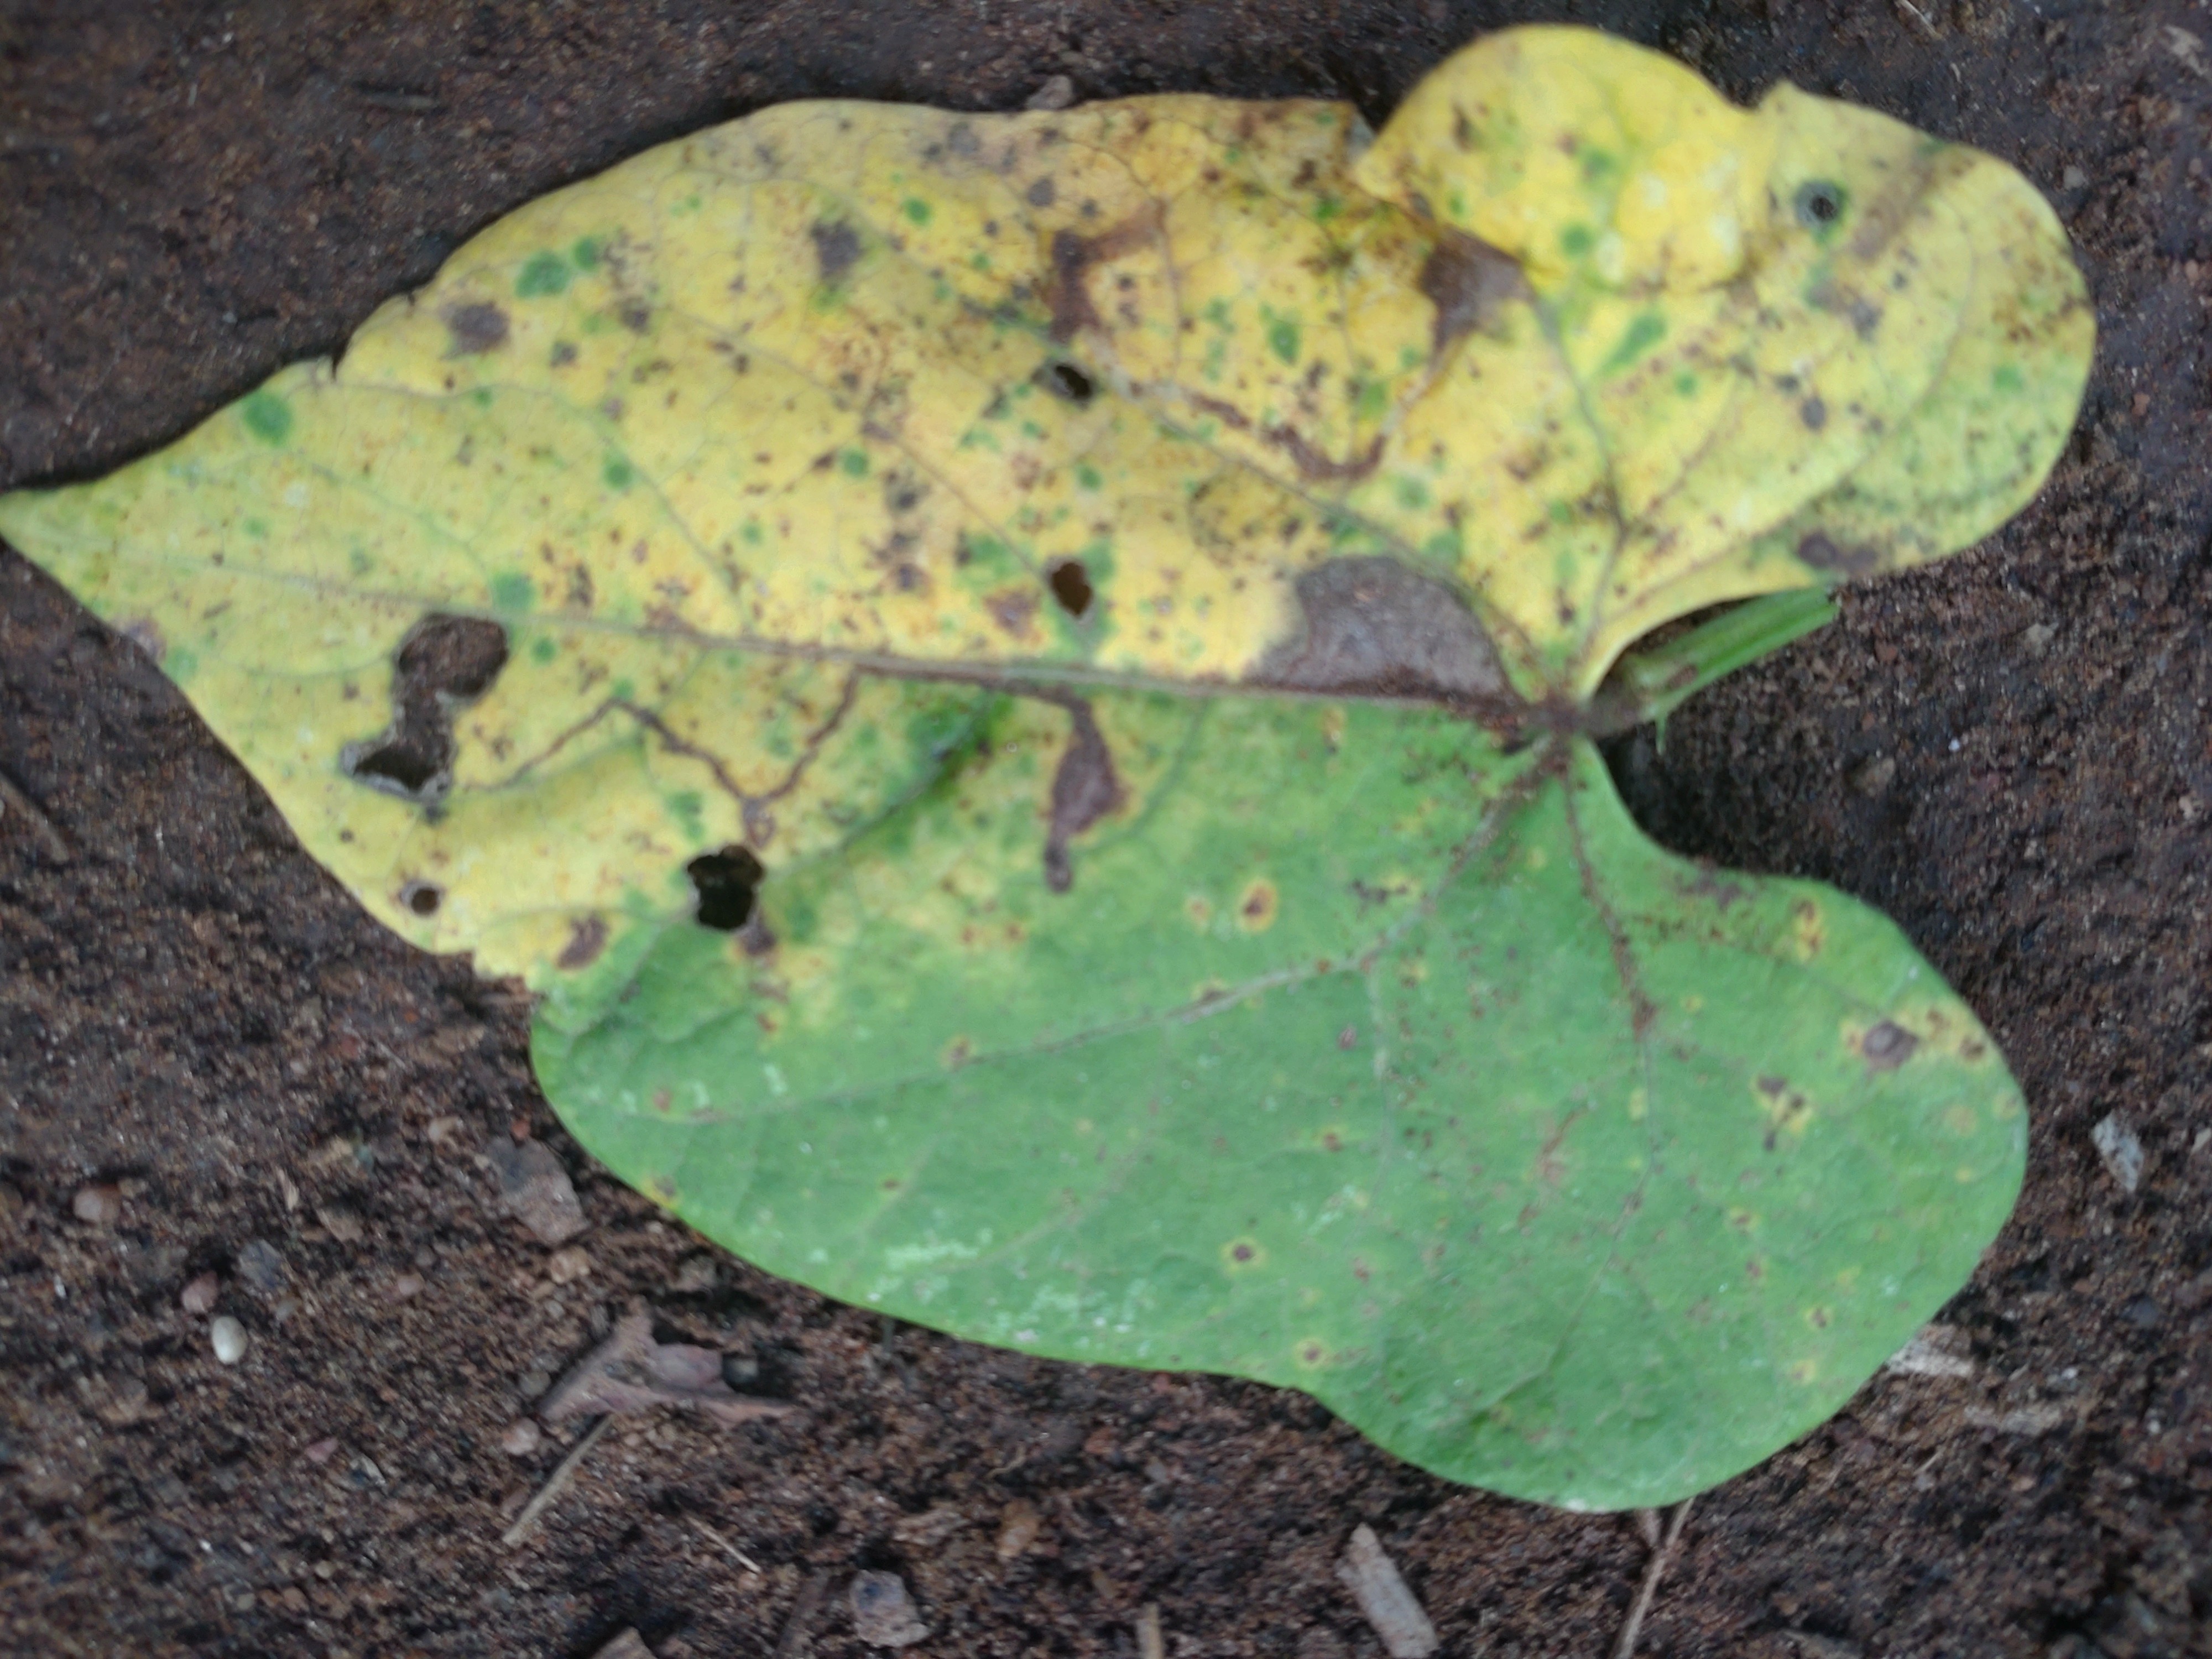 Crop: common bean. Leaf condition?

anthracnose
